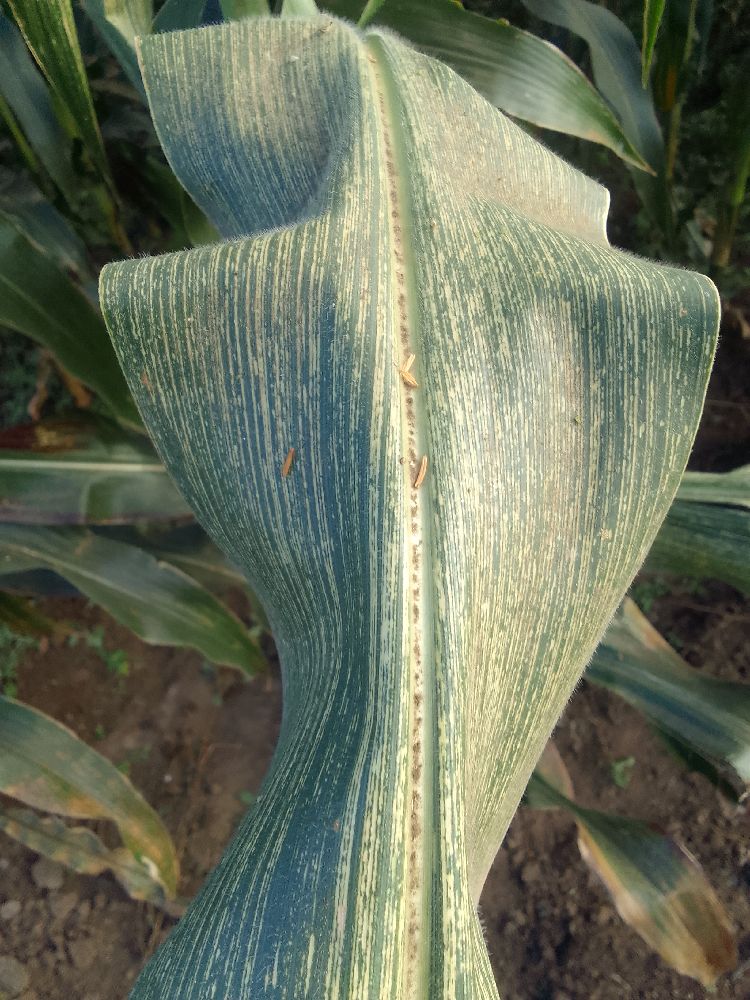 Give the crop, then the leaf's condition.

maize, maize streak virus
